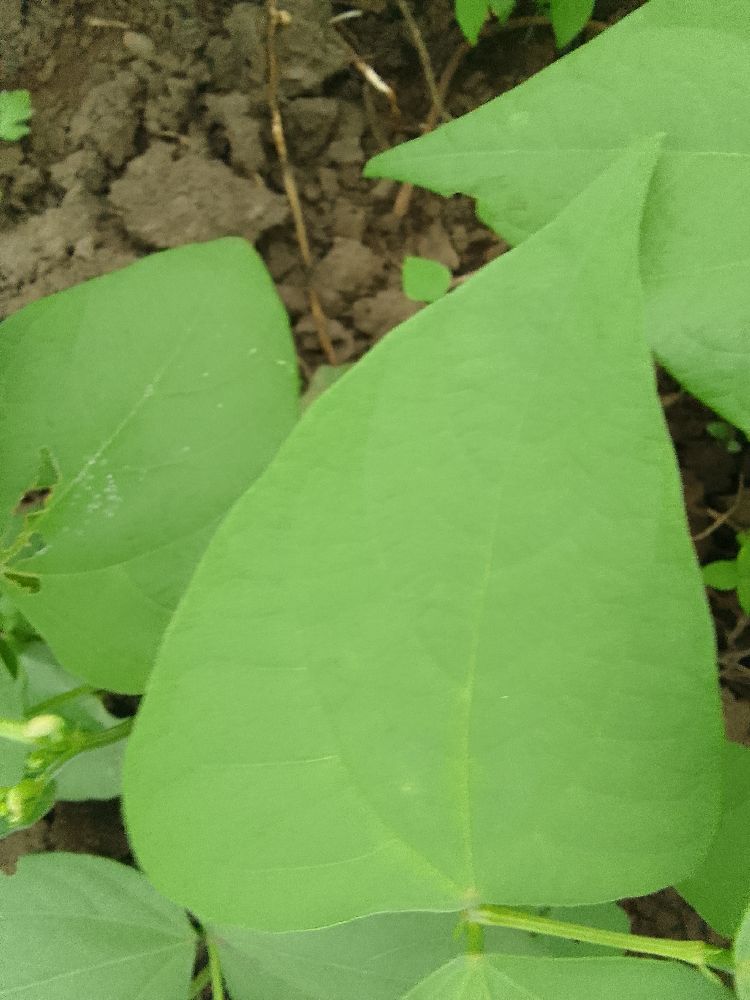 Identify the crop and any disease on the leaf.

common bean, healthy
